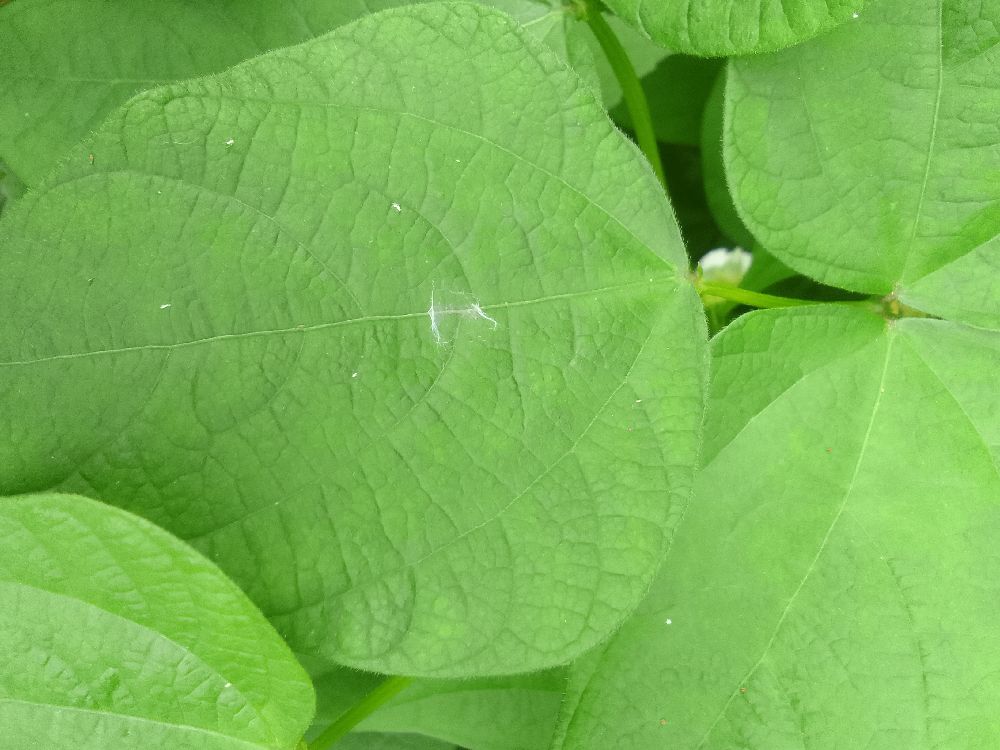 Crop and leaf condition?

common bean, healthy
